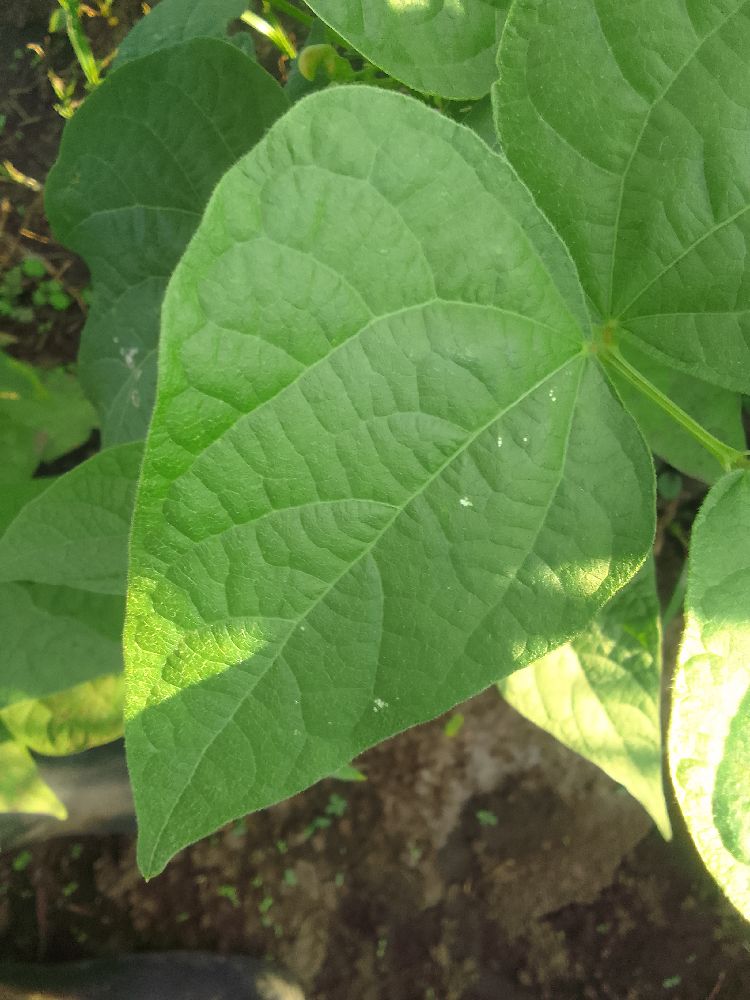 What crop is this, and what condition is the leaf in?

common bean, healthy
